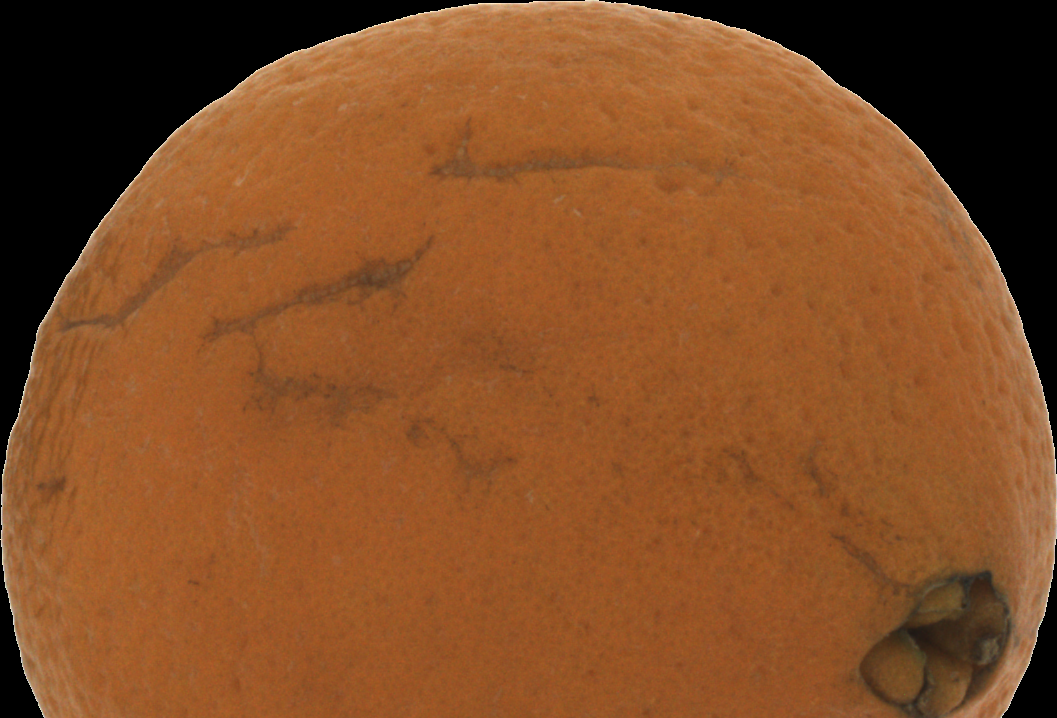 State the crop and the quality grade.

orange, bad
